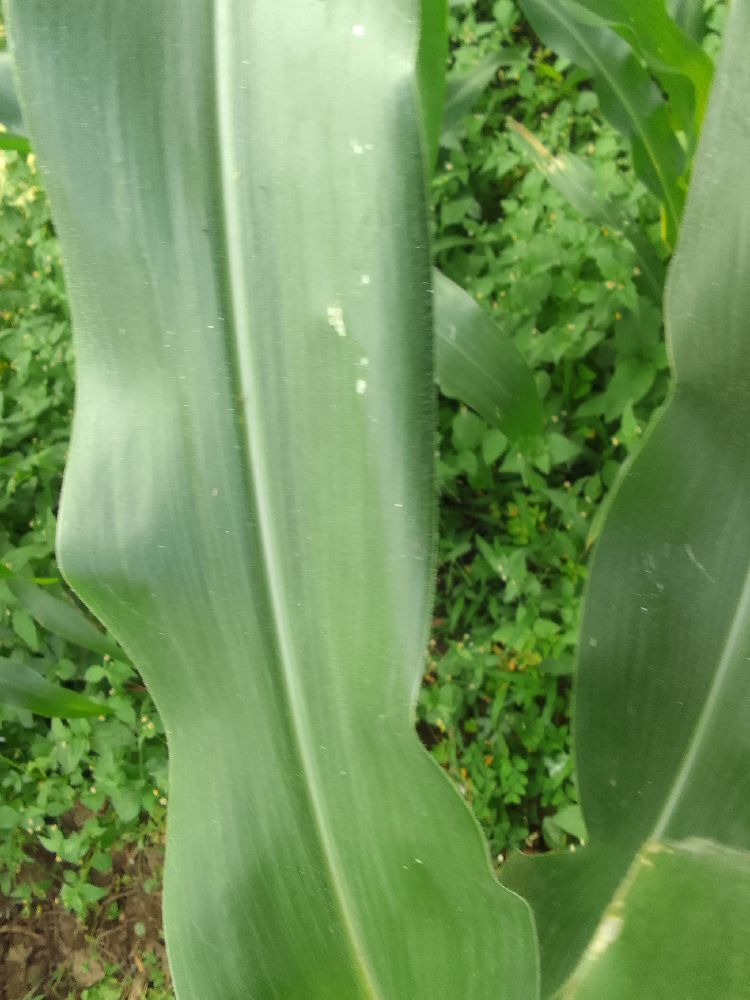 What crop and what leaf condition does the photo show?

maize, healthy
